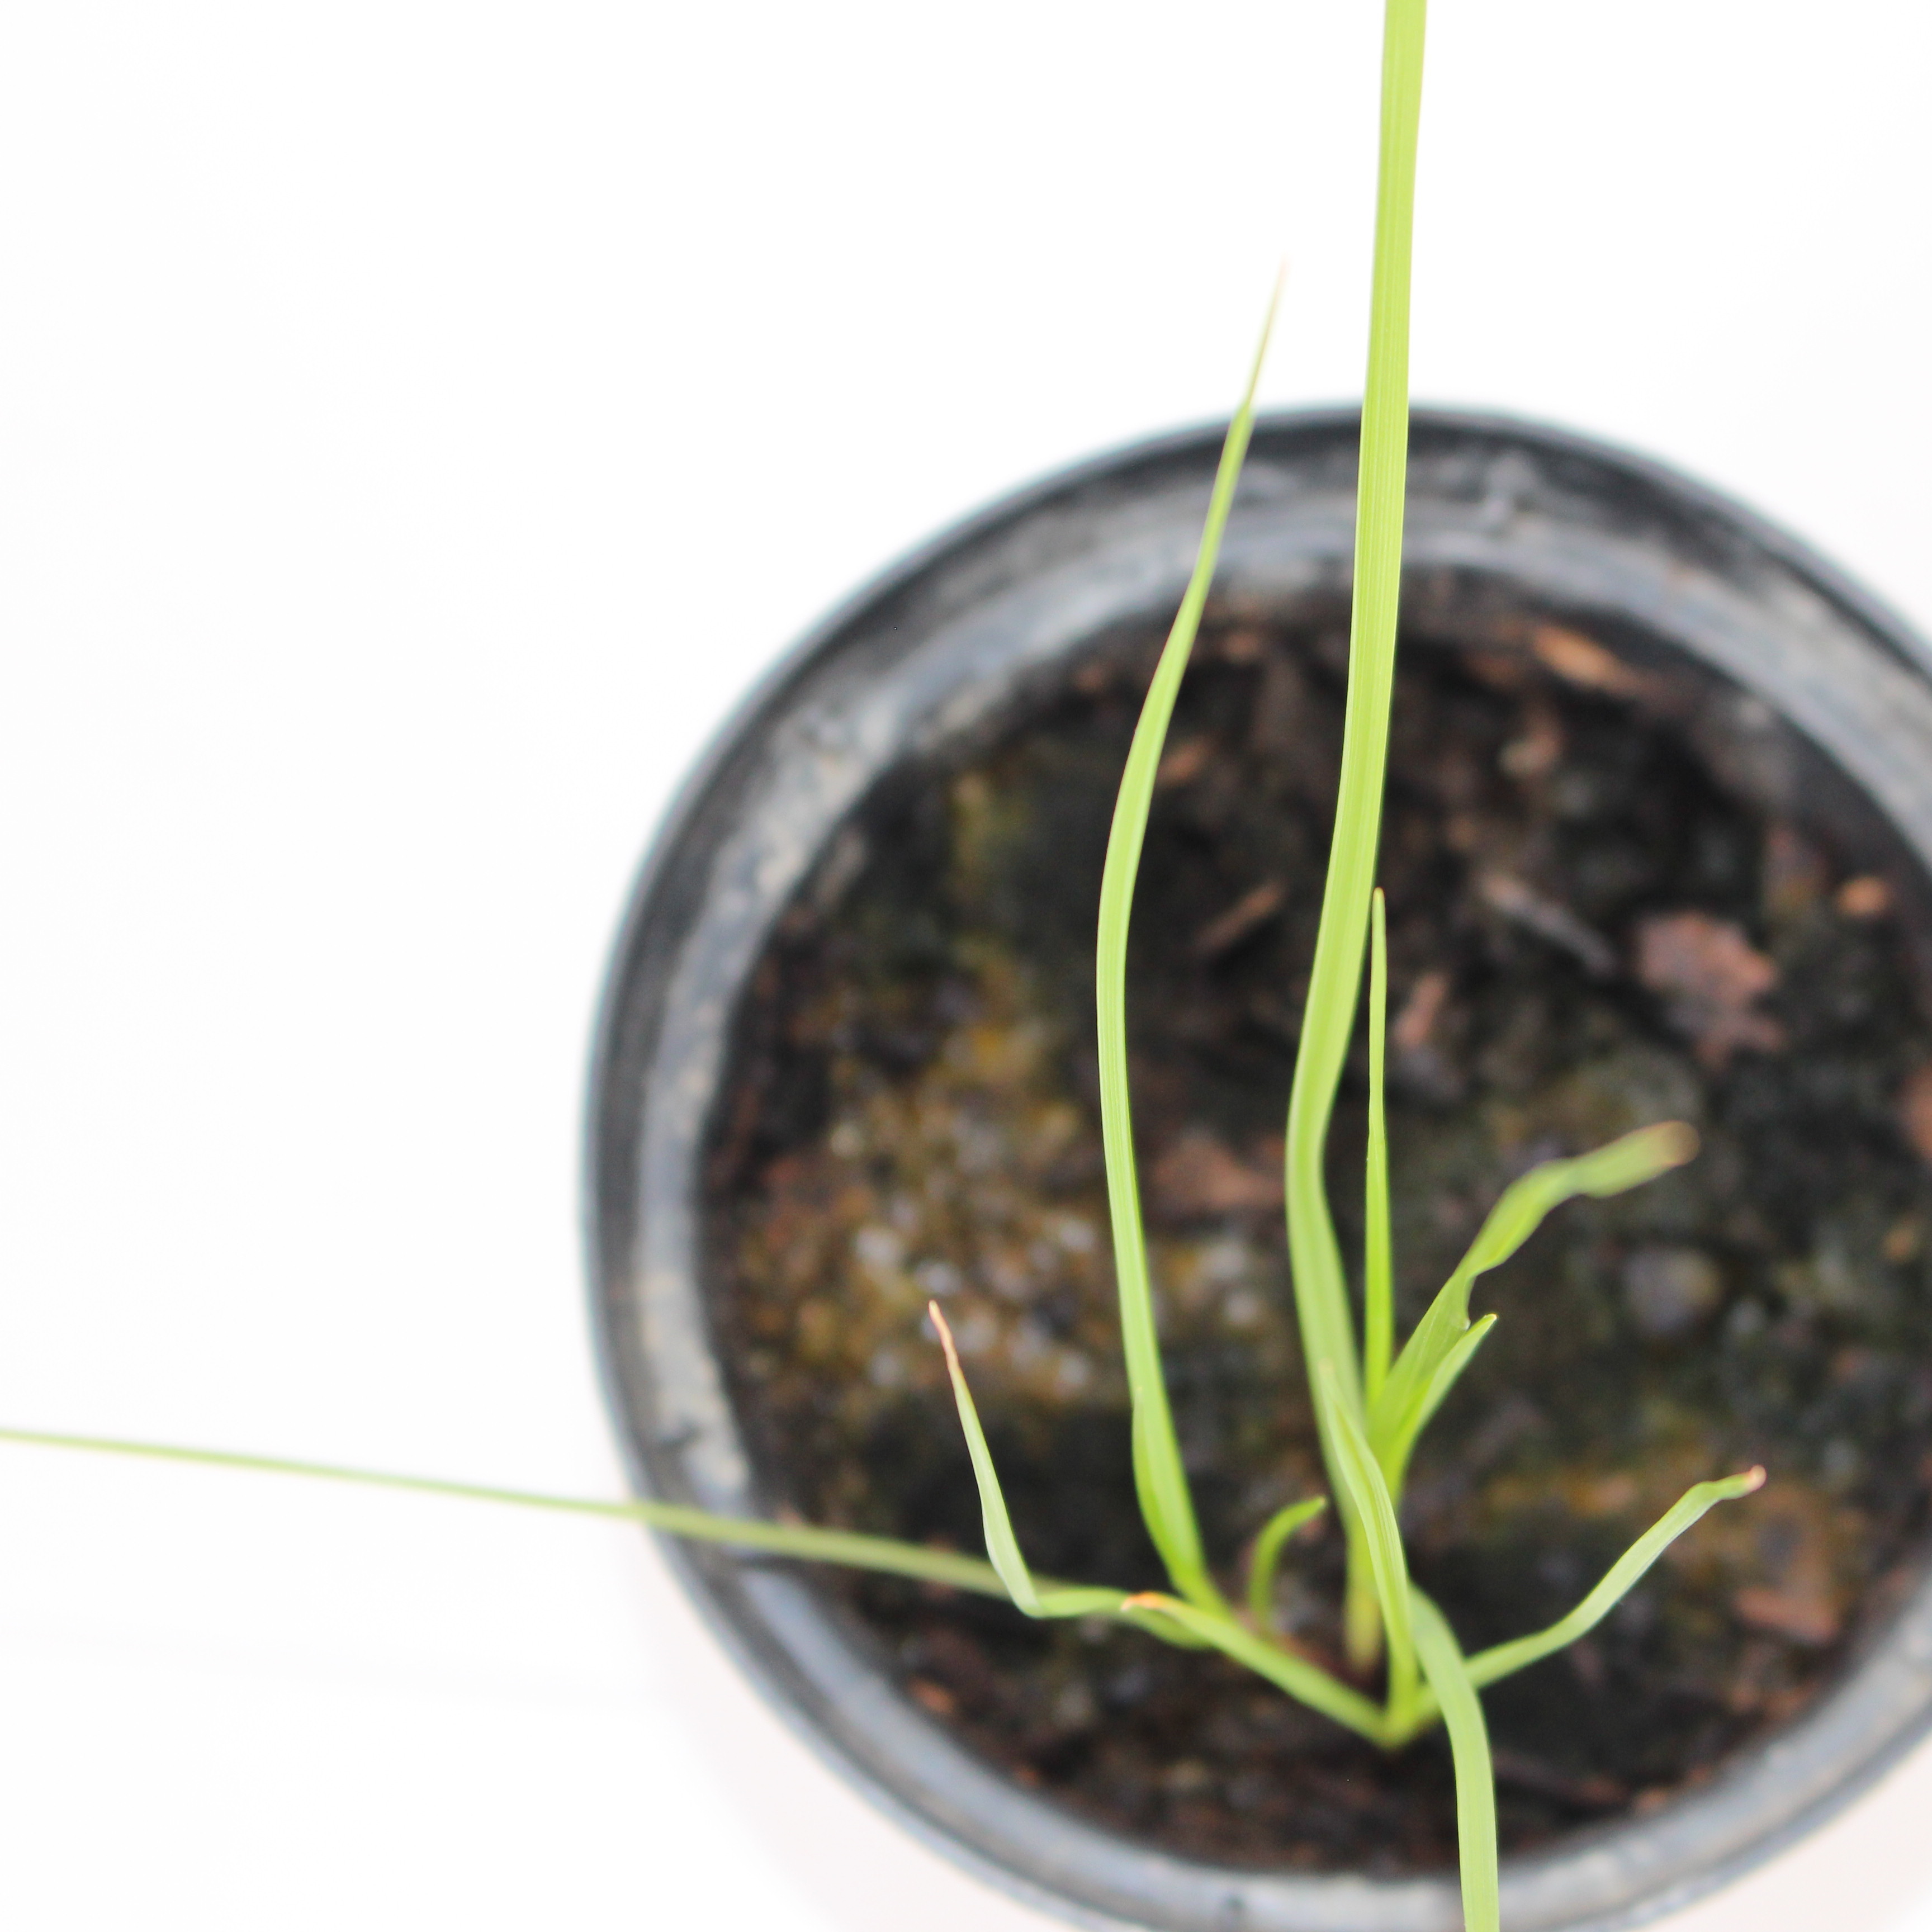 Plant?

Lolium multiflorum
